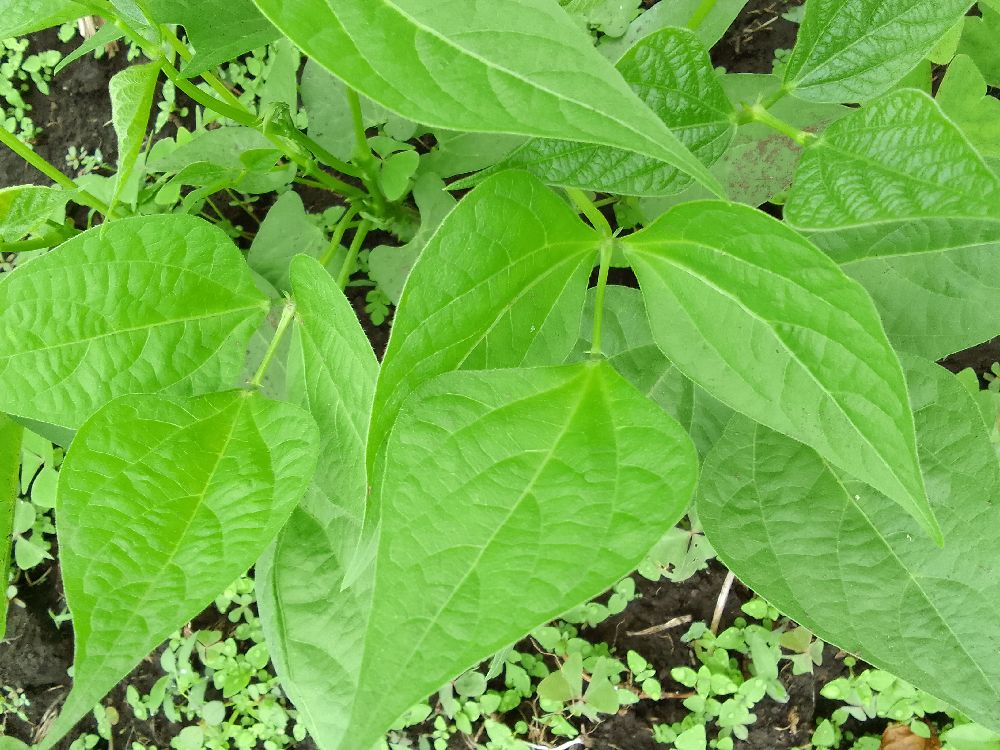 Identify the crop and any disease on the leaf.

common bean, healthy
